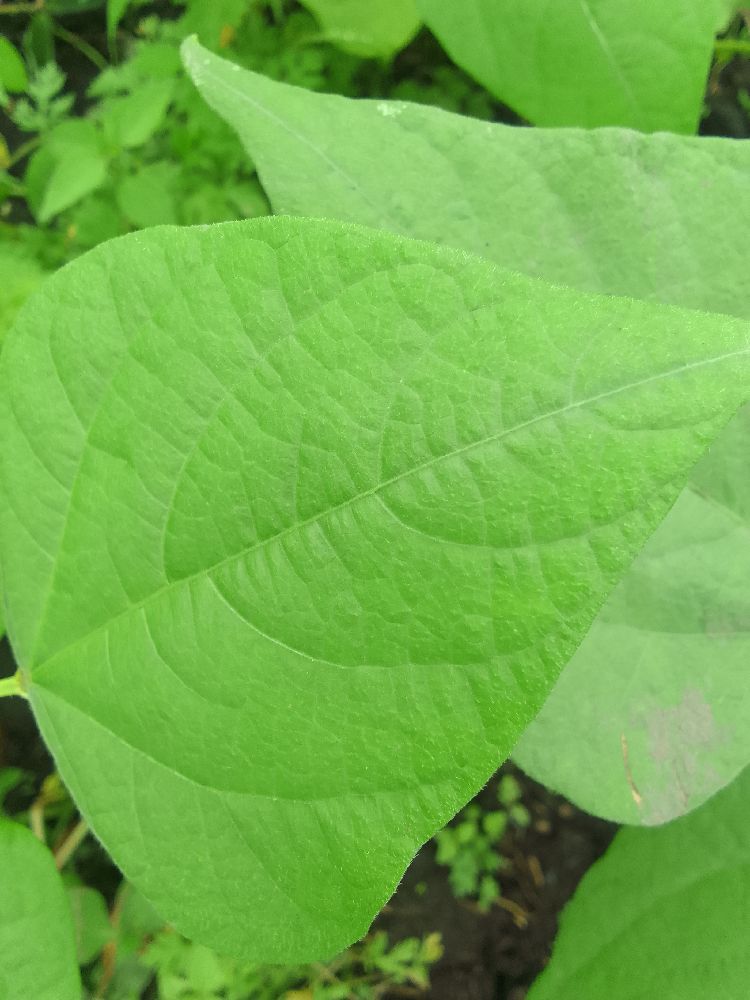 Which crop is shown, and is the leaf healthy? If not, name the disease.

common bean, healthy
